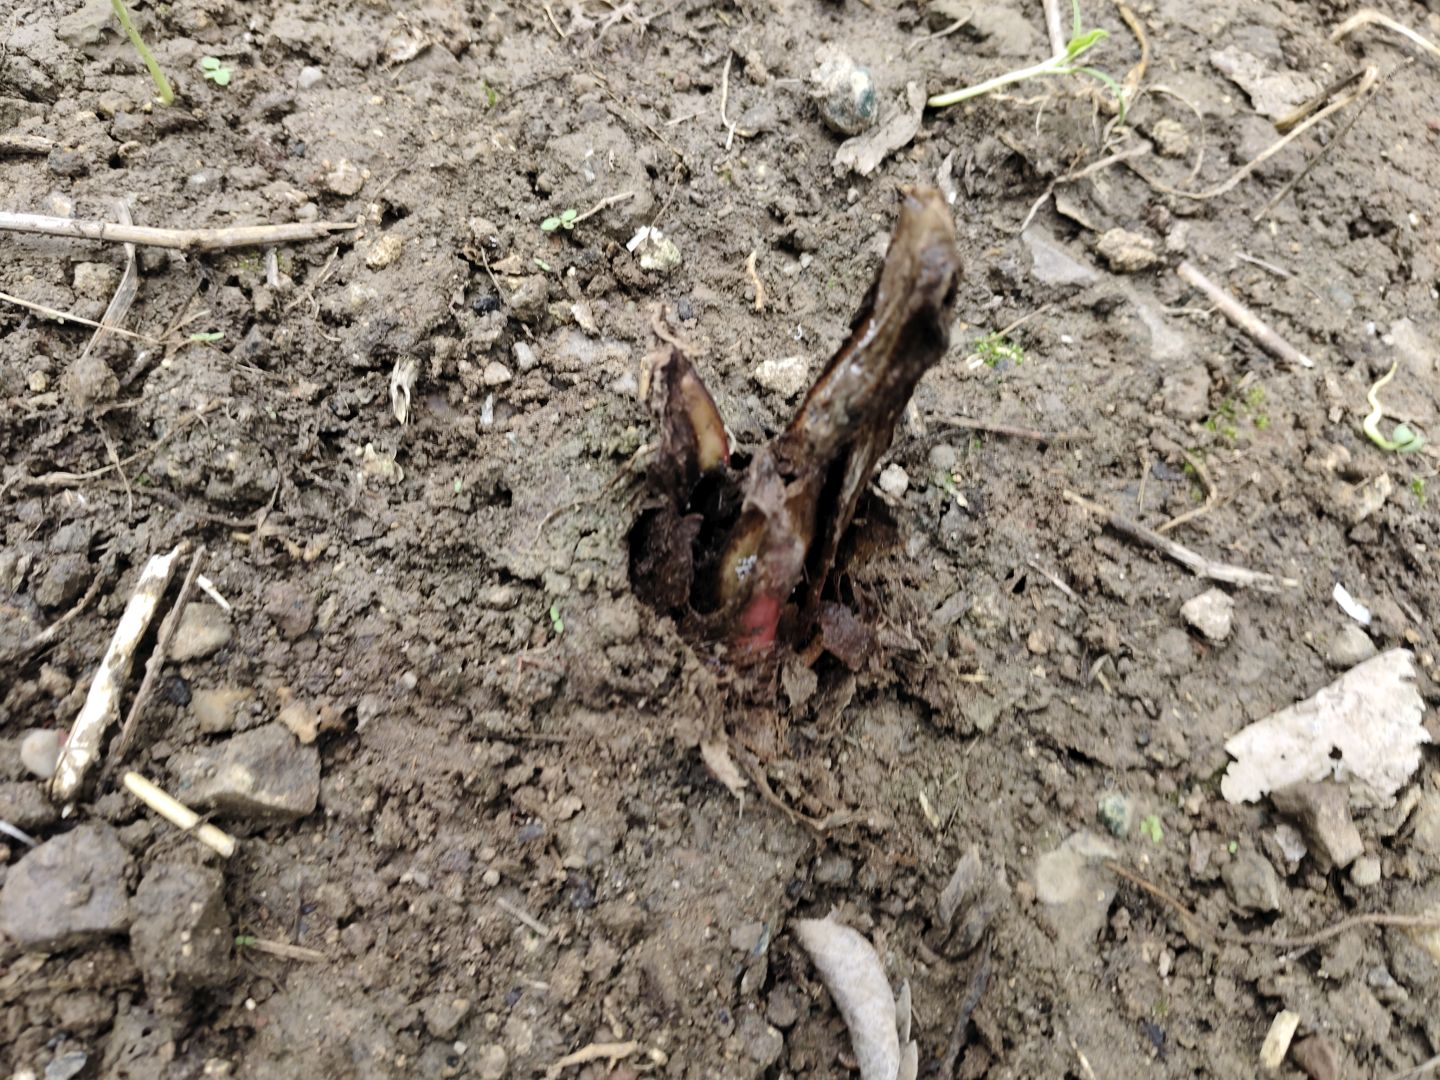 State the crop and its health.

taro, root rot
